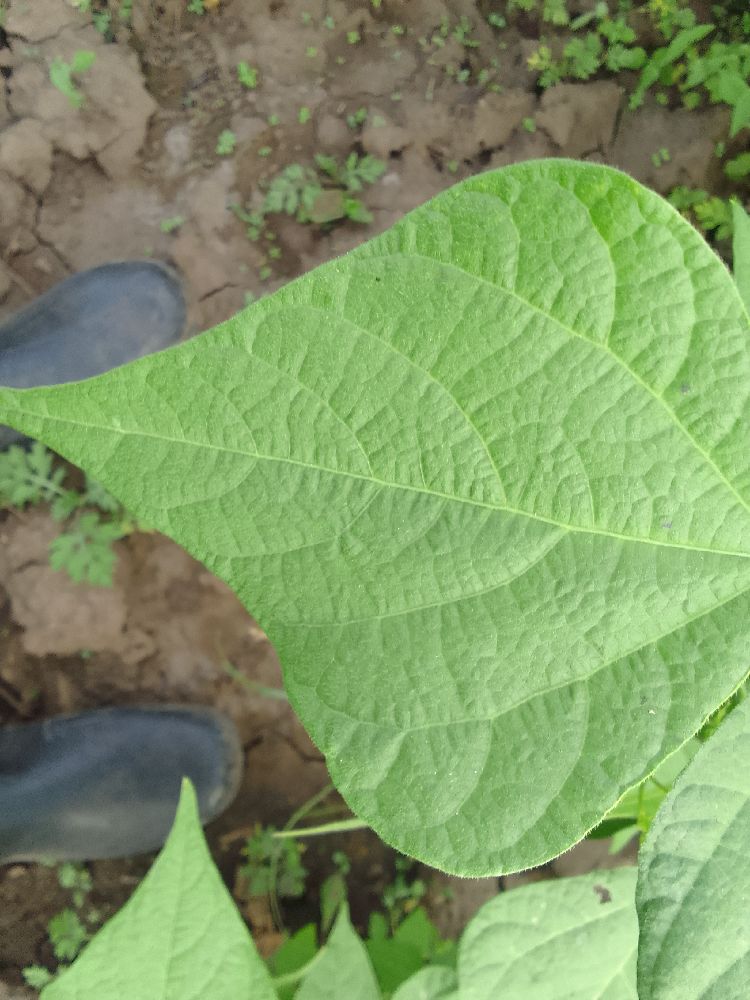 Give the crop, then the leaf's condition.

common bean, healthy
